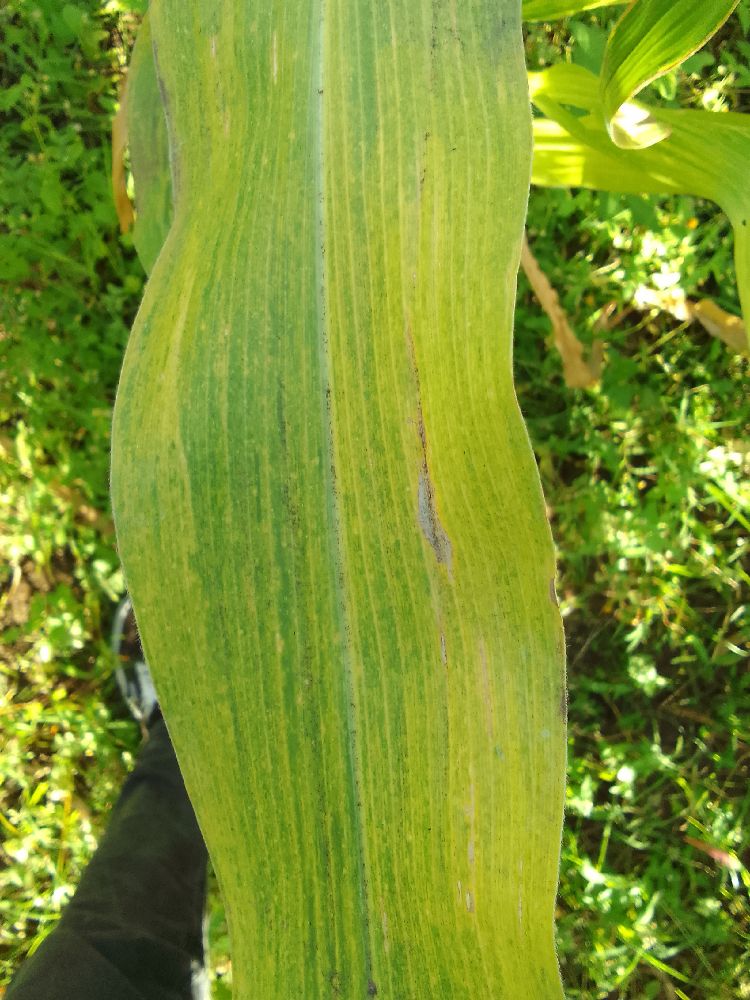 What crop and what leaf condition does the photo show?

maize, maize lethal necrosis
